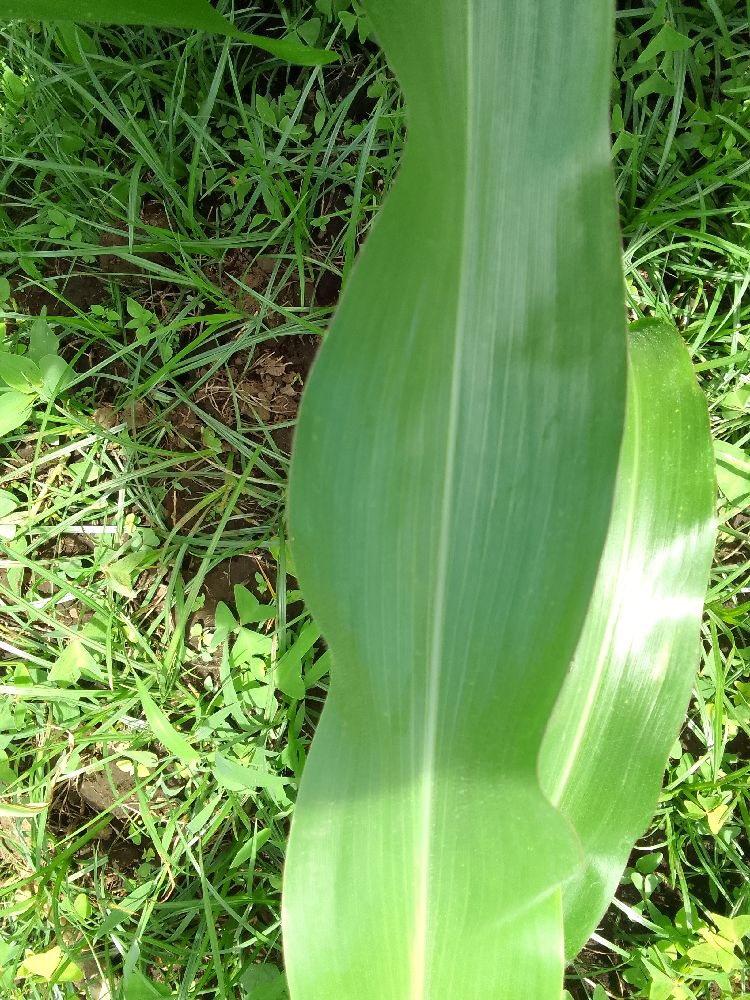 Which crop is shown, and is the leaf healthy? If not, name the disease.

maize, healthy
